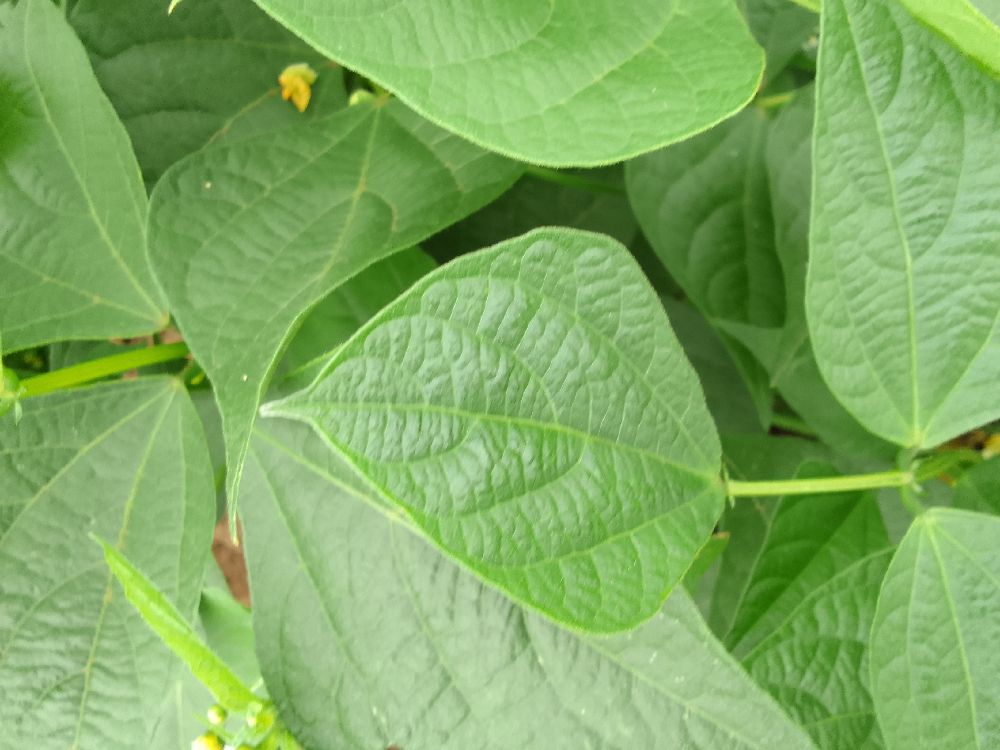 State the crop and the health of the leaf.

common bean, healthy
